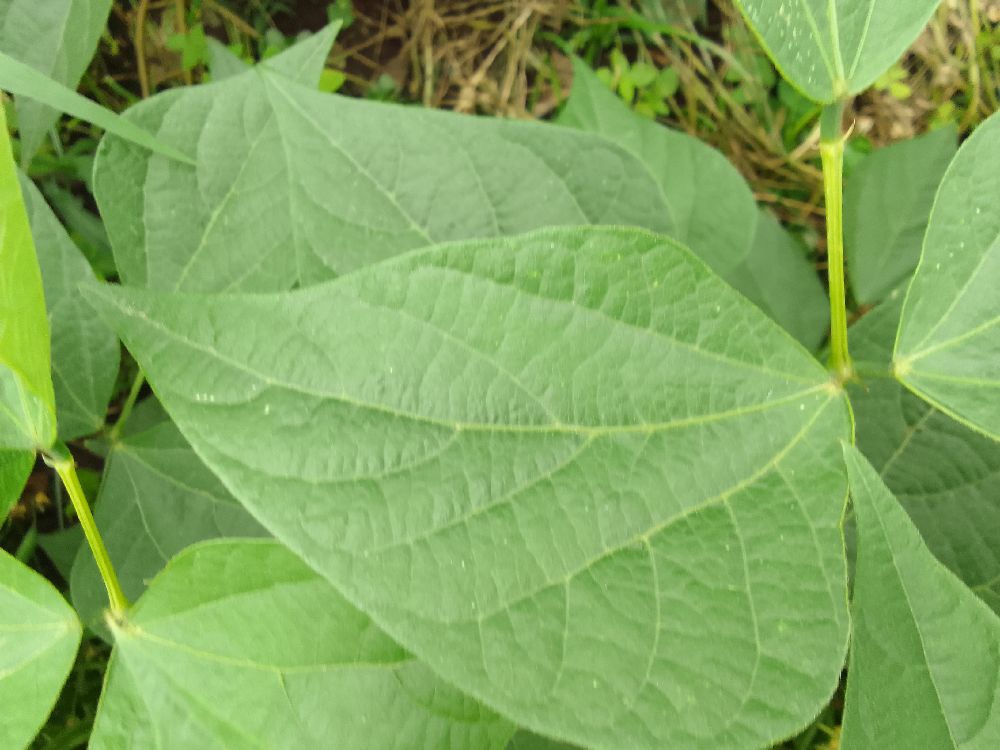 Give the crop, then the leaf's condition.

common bean, healthy
